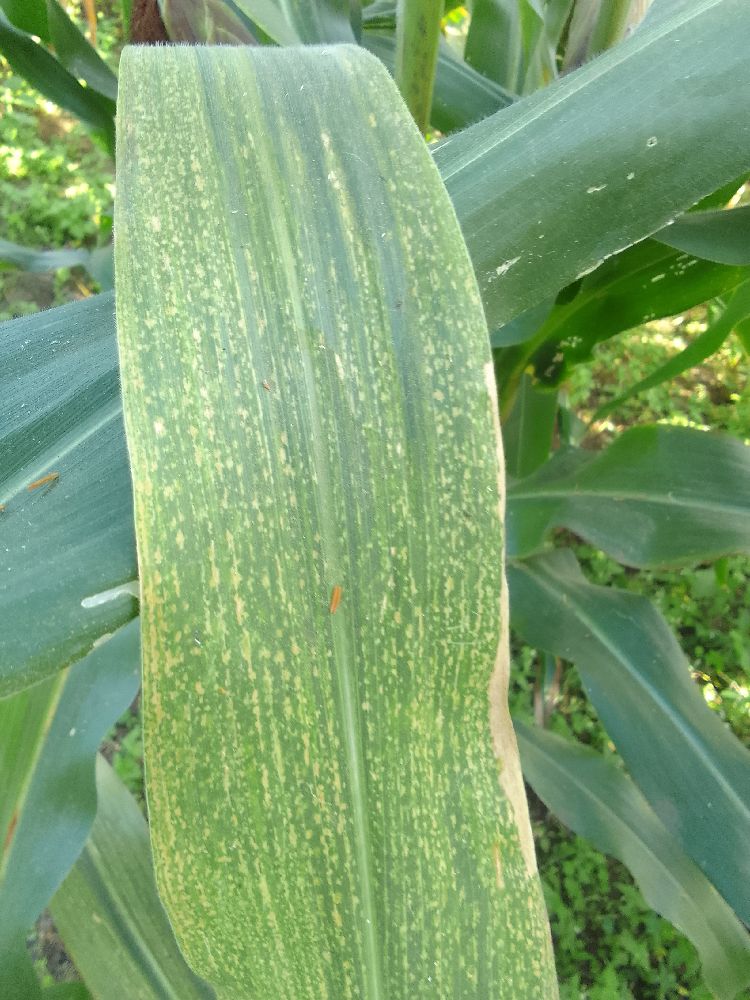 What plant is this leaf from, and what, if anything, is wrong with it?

maize, maize lethal necrosis
